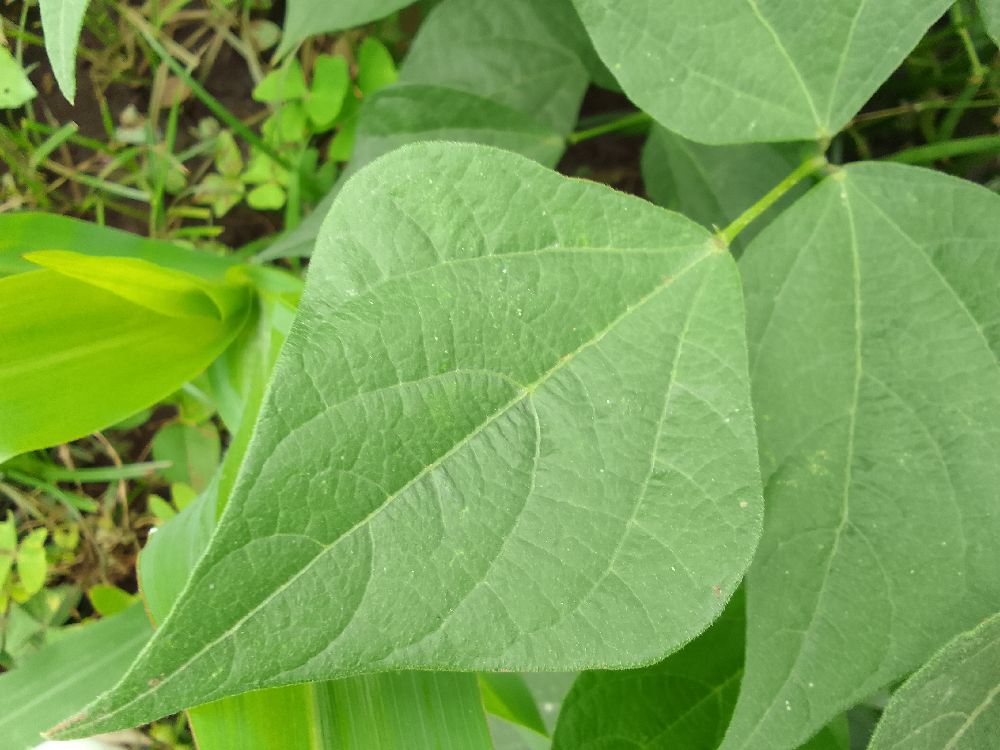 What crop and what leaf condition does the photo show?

common bean, healthy
